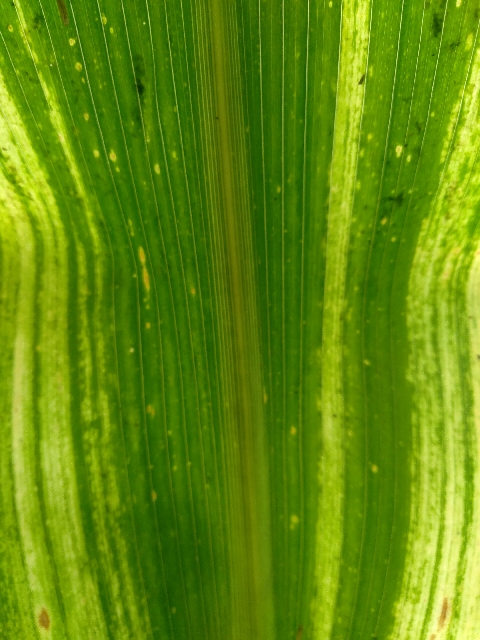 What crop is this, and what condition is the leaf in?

maize, maize lethal necrosis
